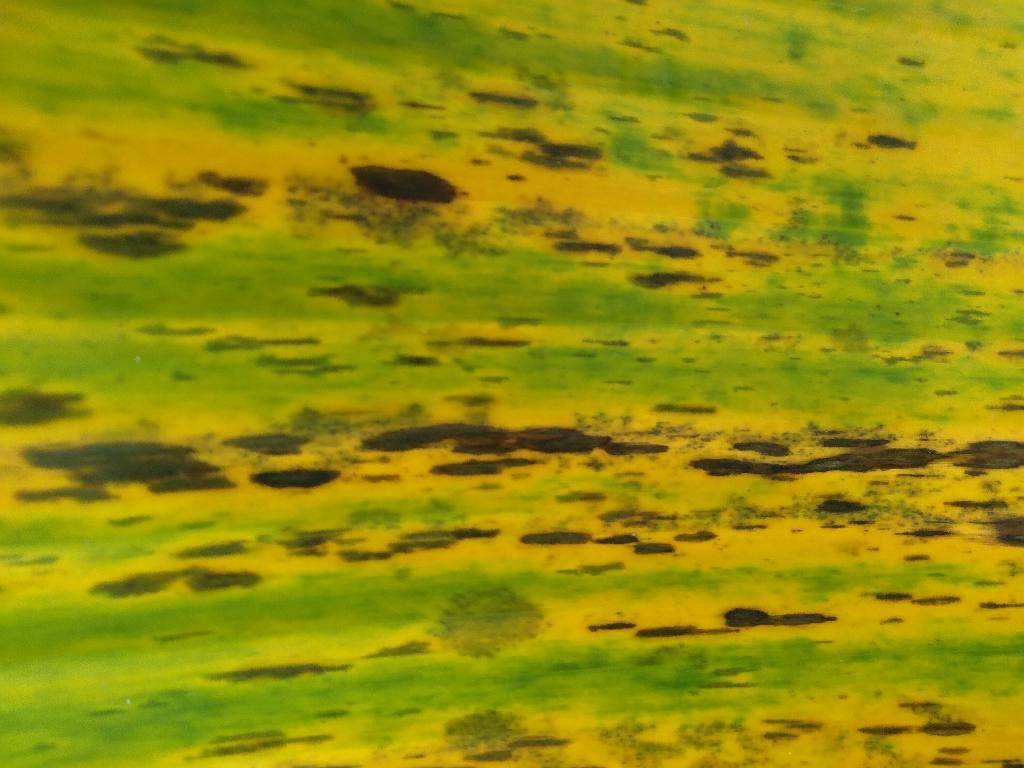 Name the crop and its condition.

banana, black sigatoka
